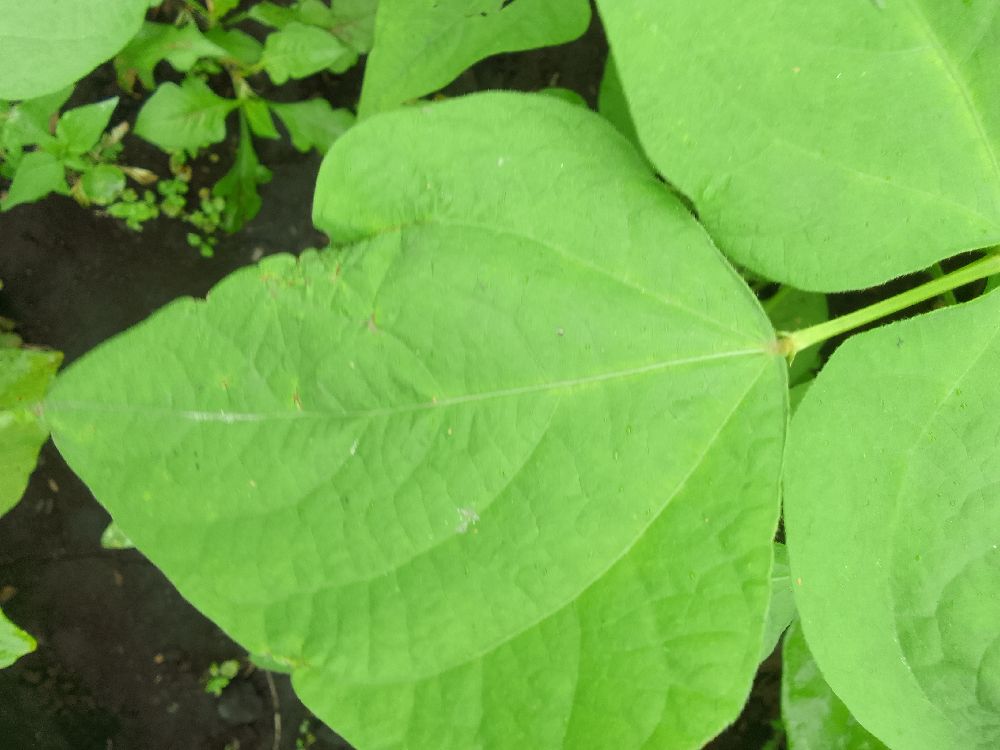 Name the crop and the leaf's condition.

common bean, healthy
